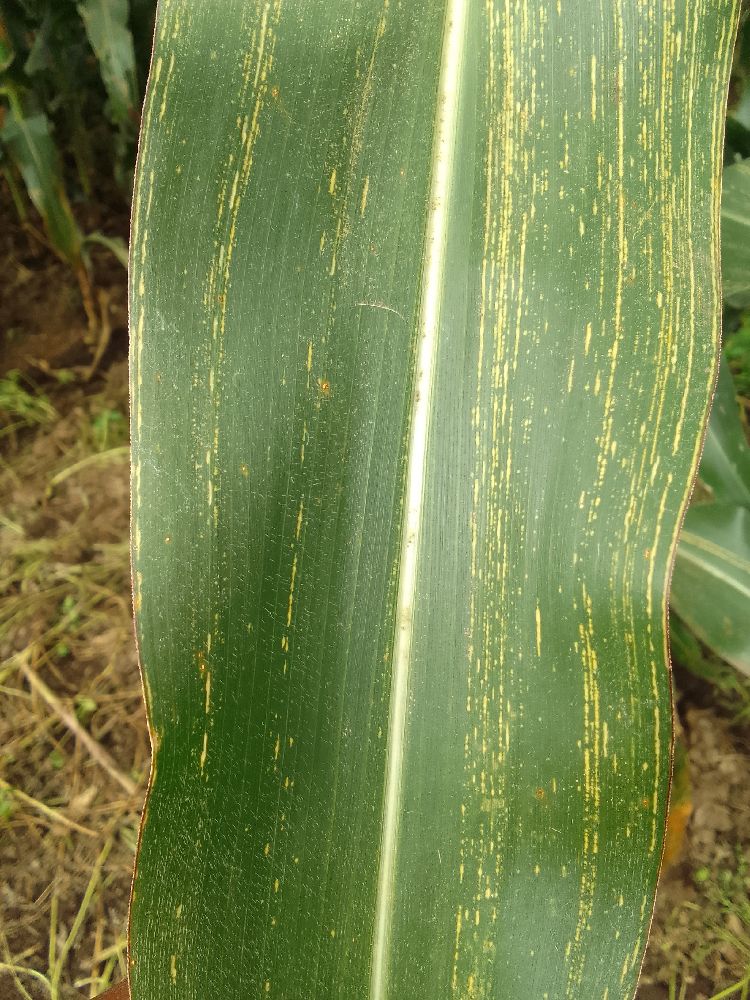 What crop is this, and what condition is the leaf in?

maize, maize streak virus
